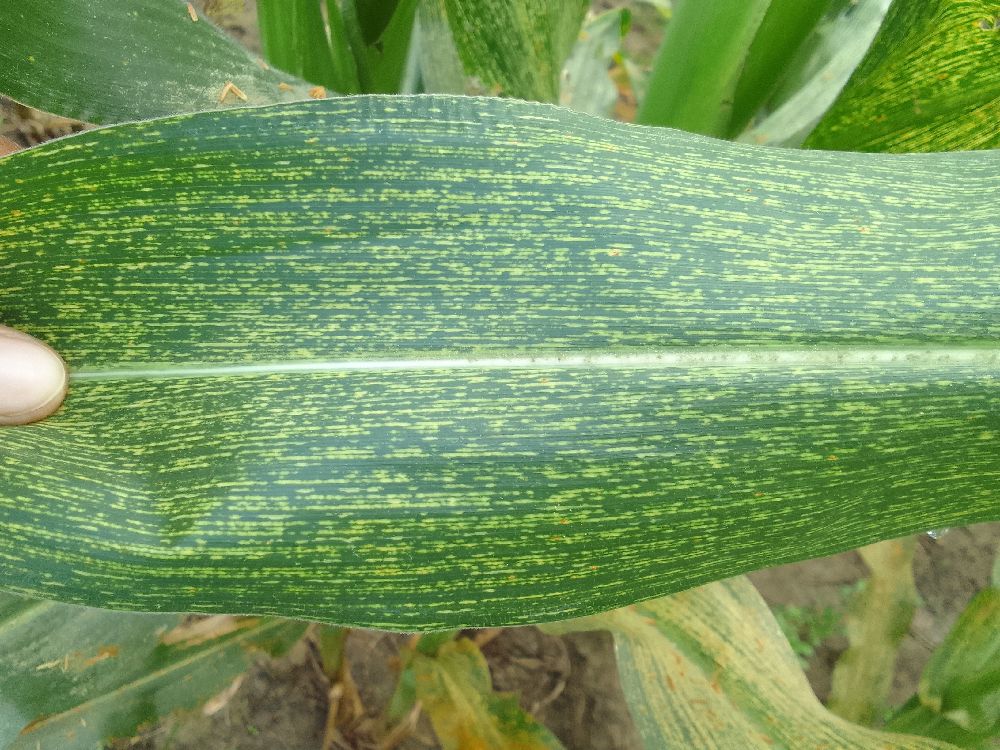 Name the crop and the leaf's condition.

maize, maize streak virus
